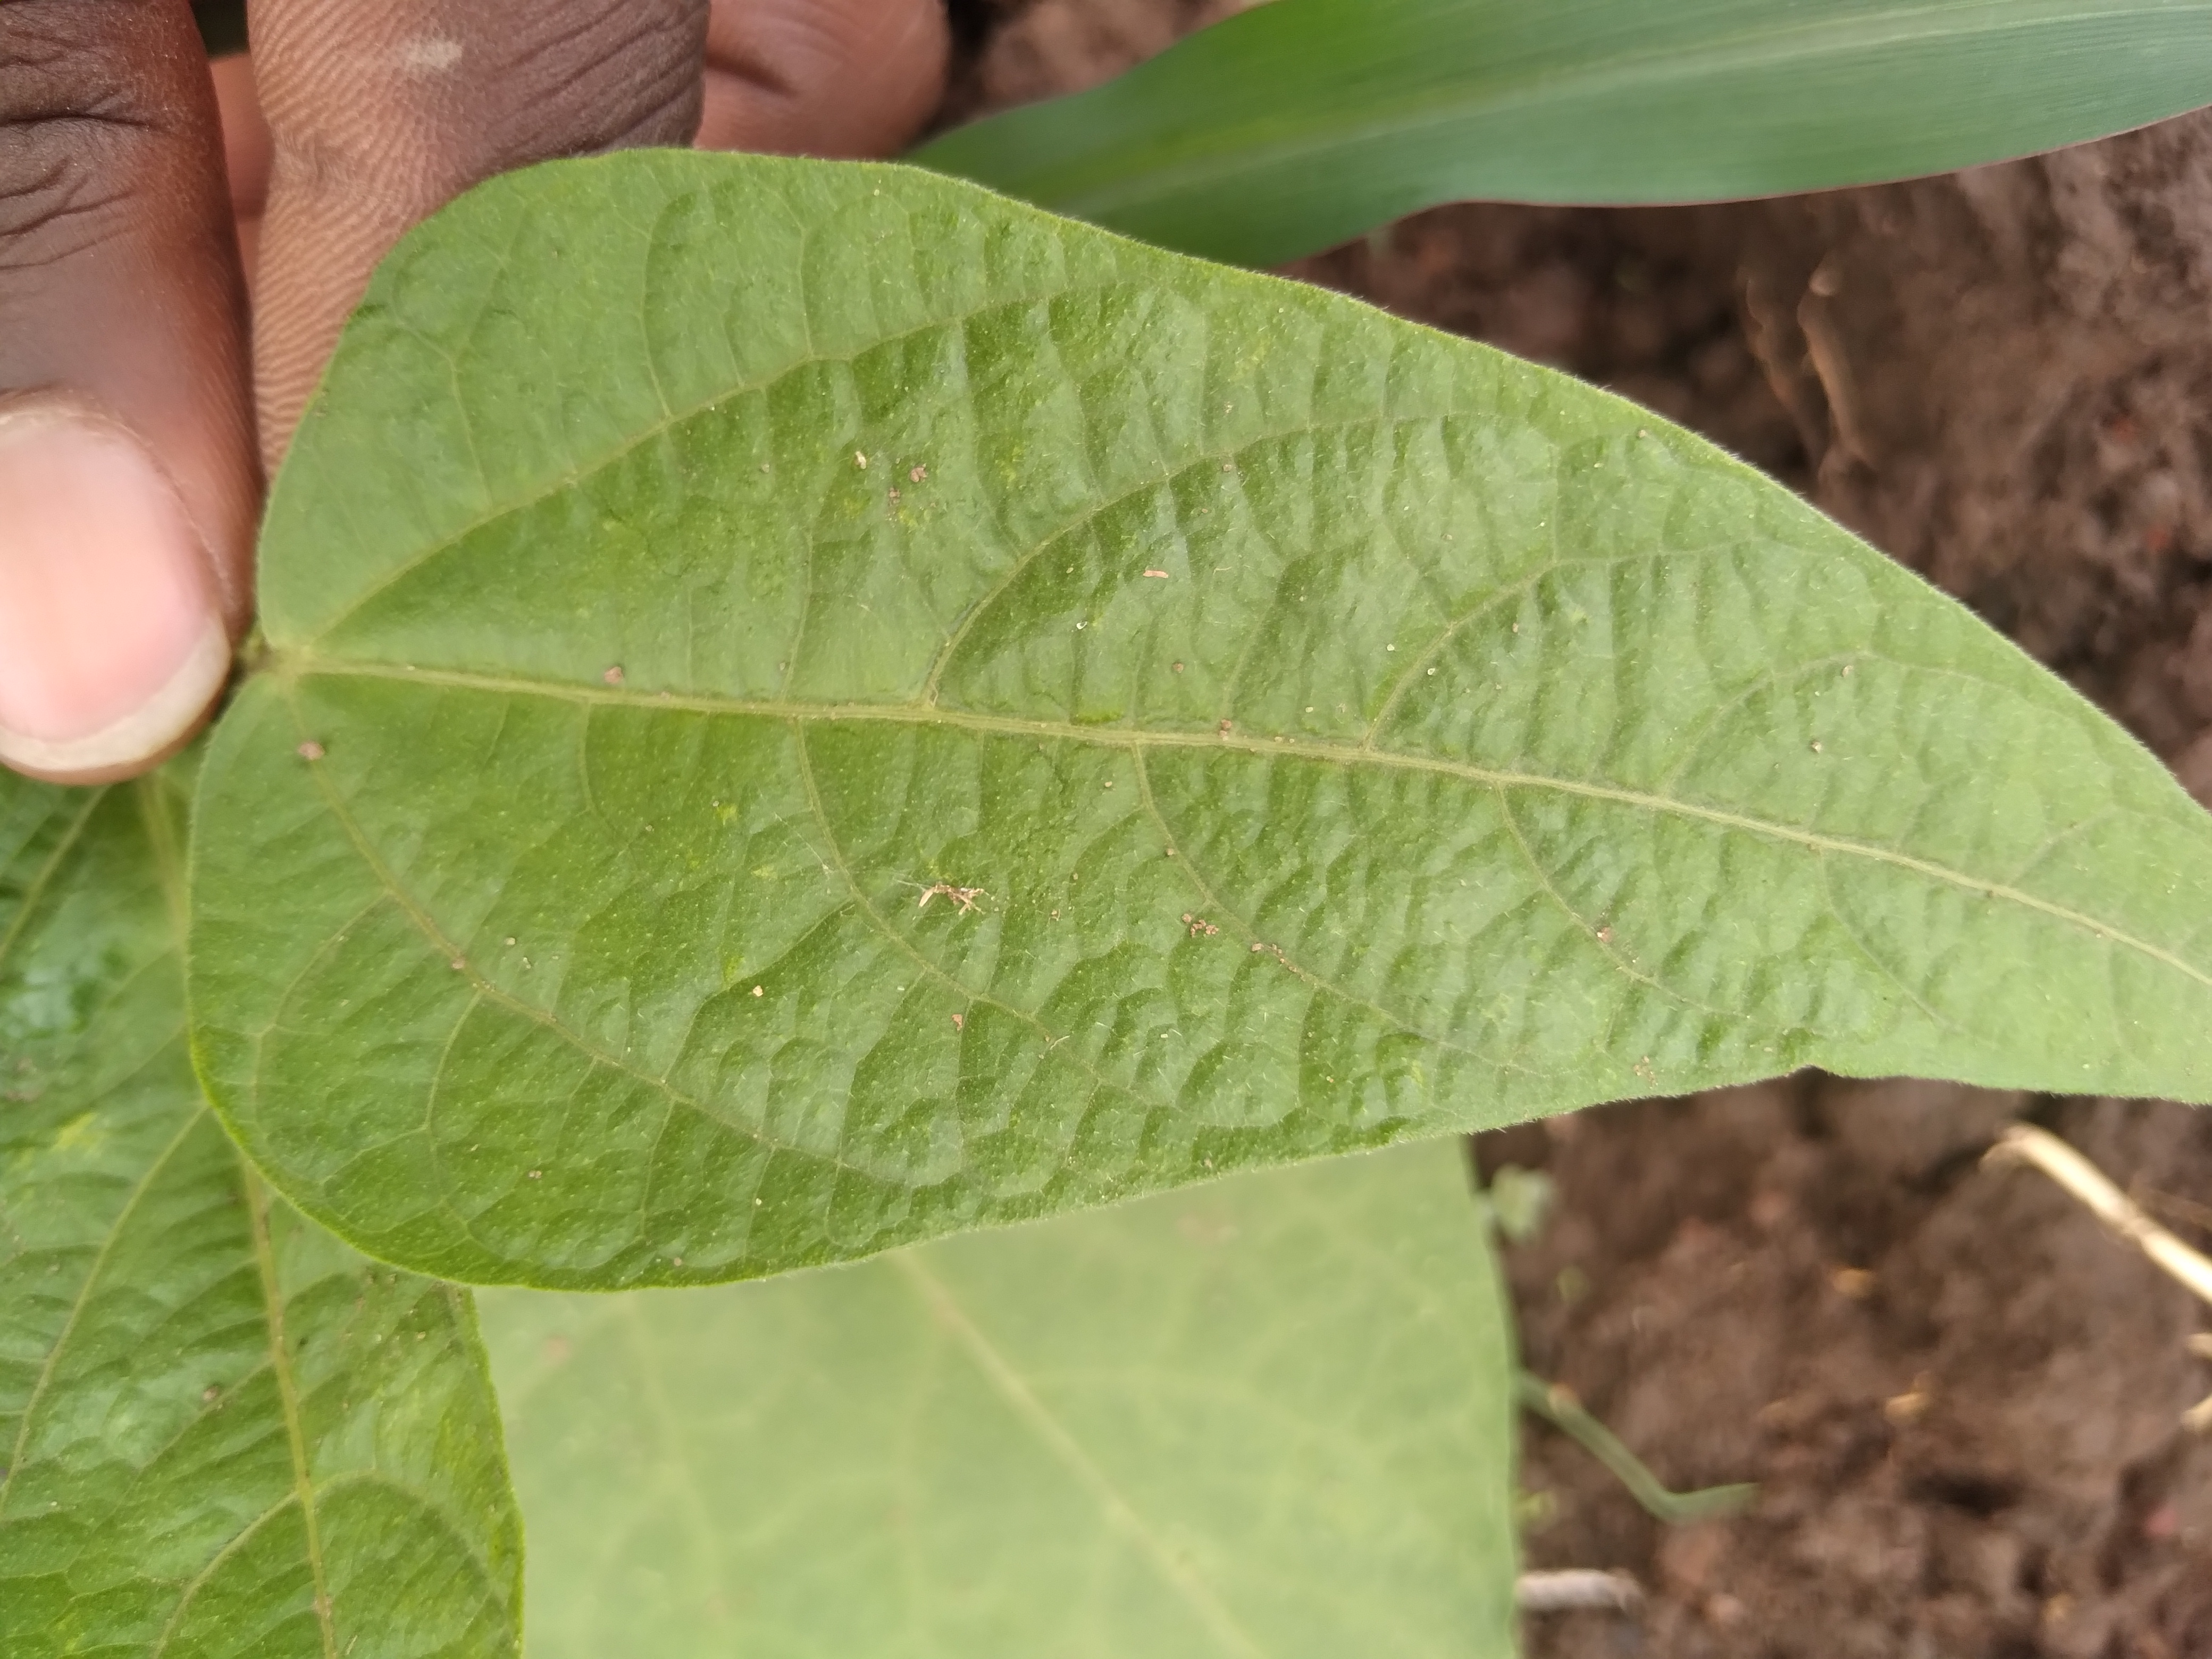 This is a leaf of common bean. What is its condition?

healthy
